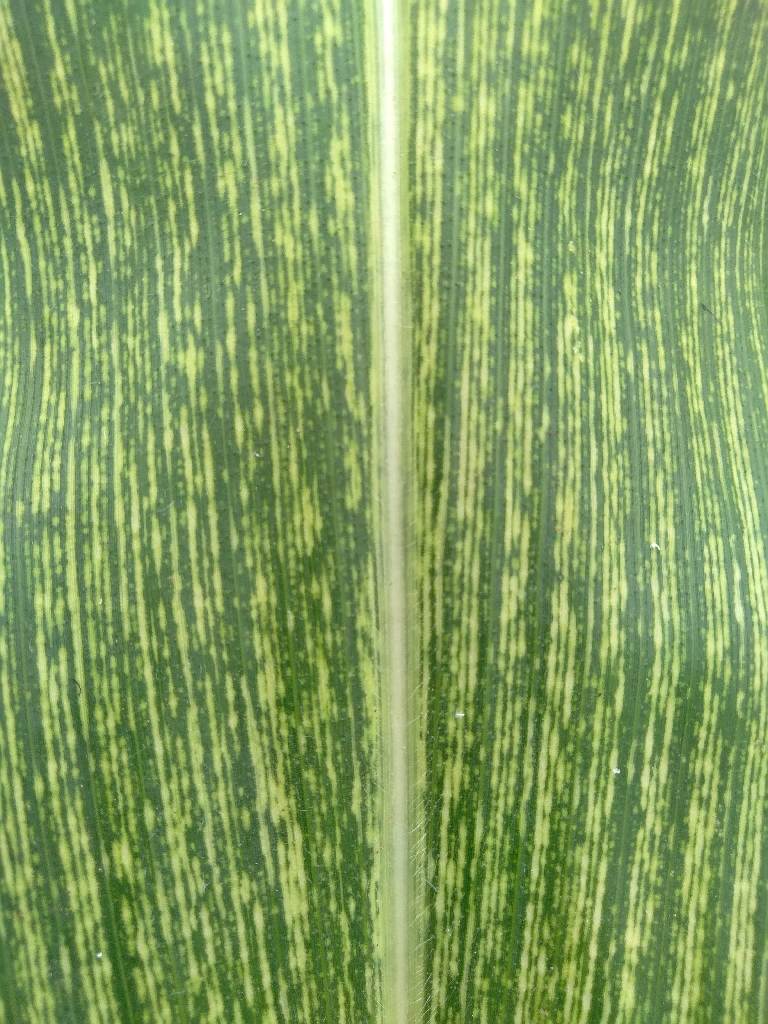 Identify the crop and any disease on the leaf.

maize, maize streak virus
